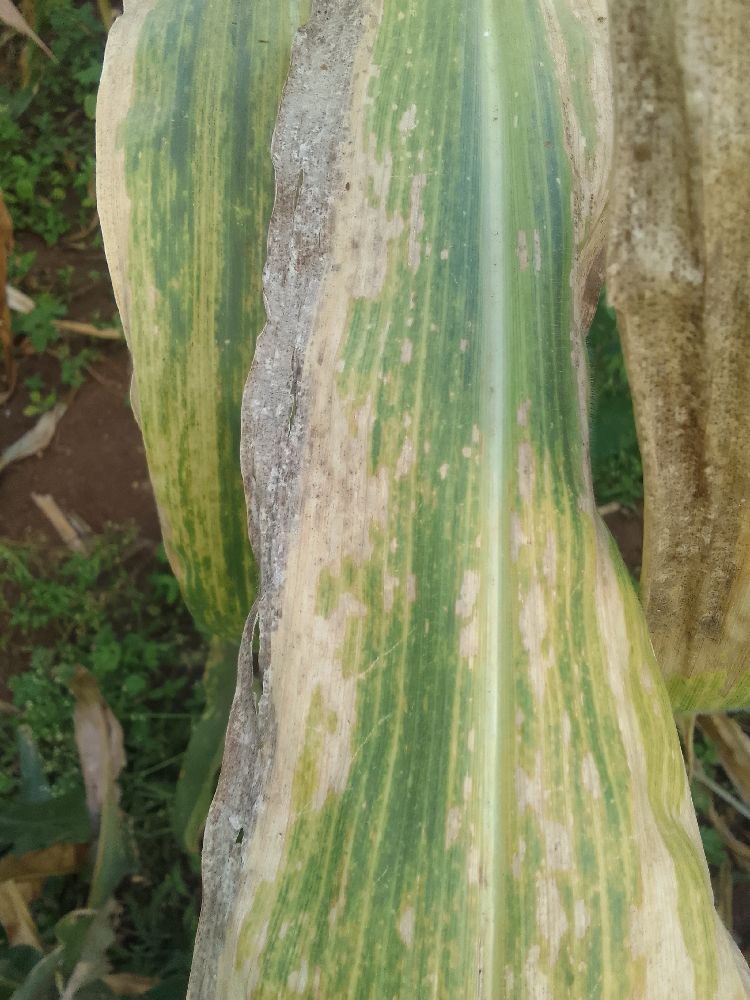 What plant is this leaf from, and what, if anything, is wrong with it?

maize, maize lethal necrosis
